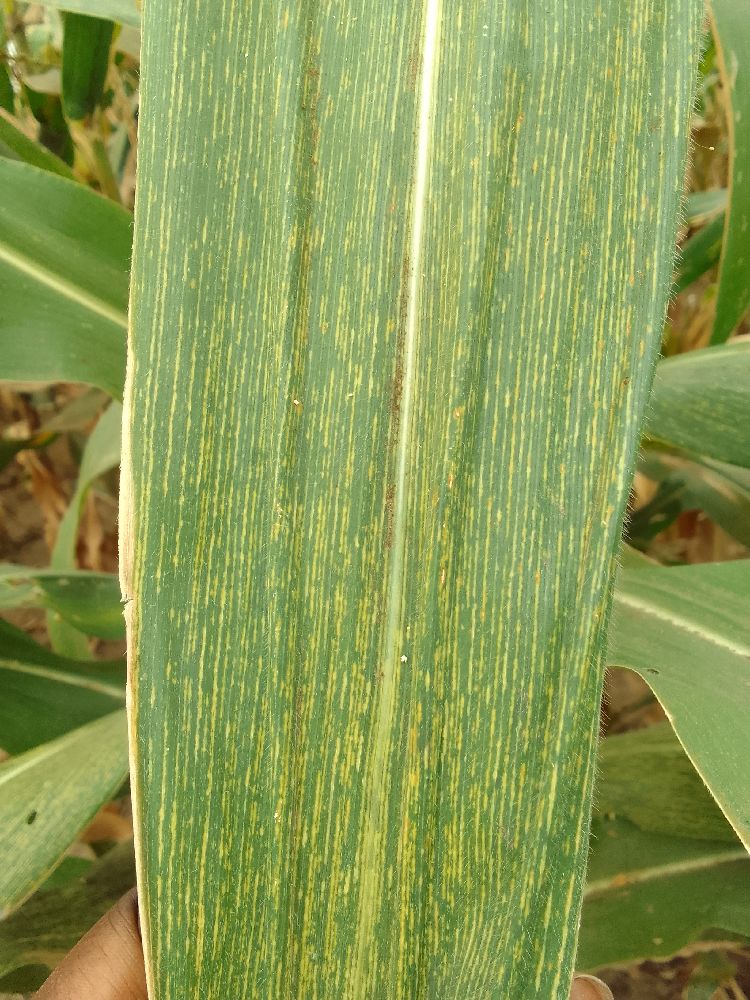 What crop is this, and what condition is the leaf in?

maize, maize streak virus
